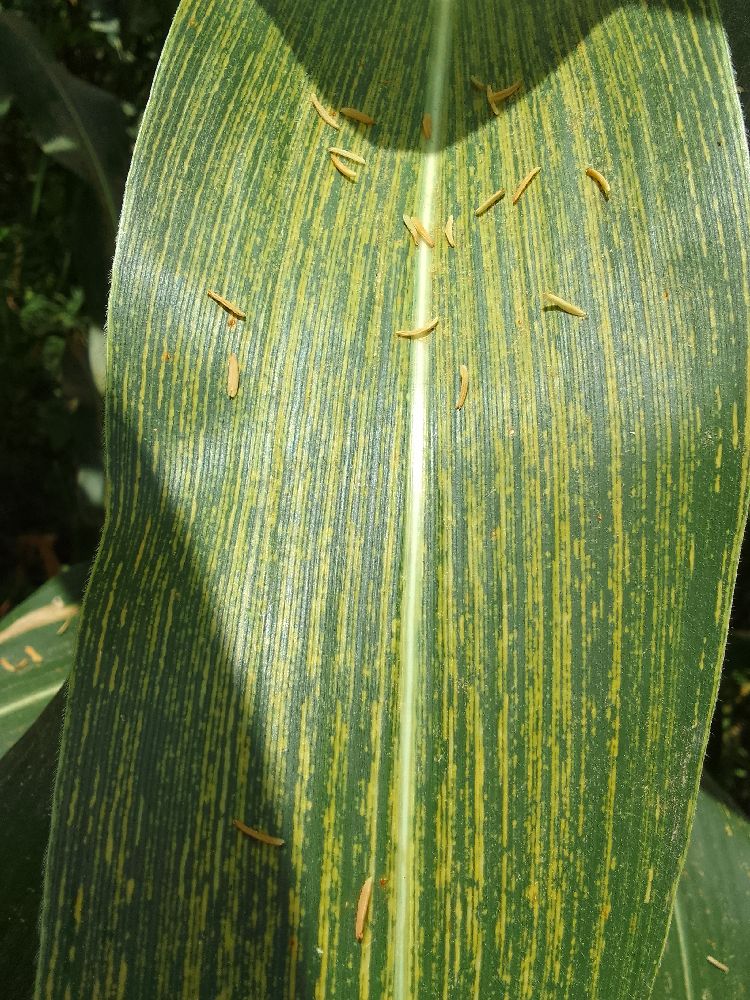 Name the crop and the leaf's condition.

maize, maize streak virus
